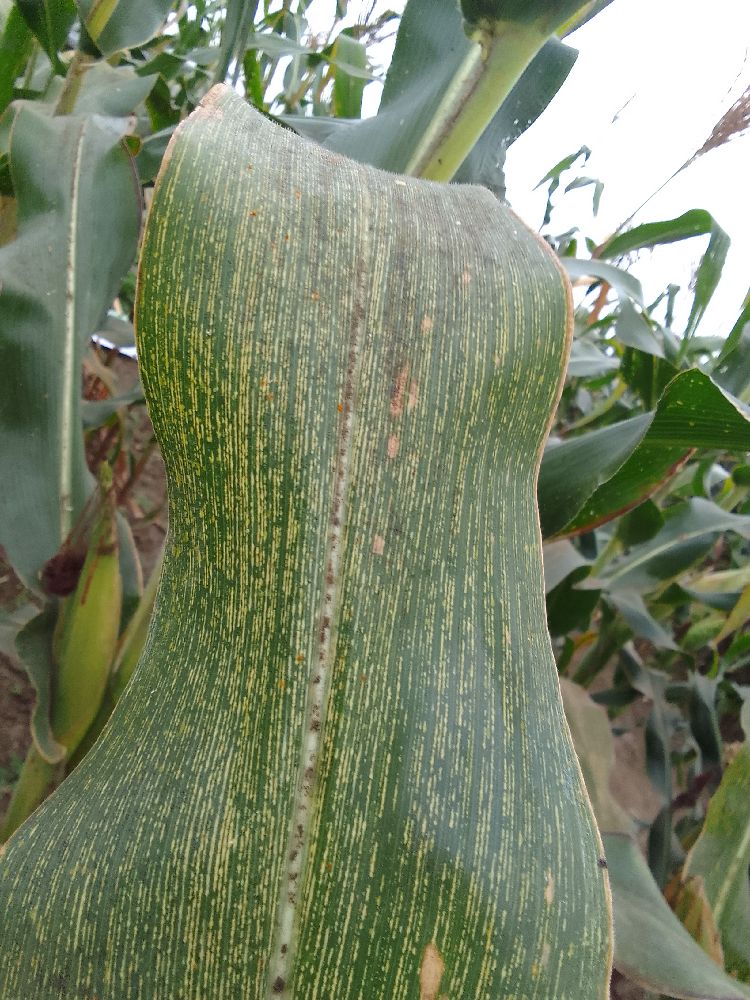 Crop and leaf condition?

maize, maize streak virus
